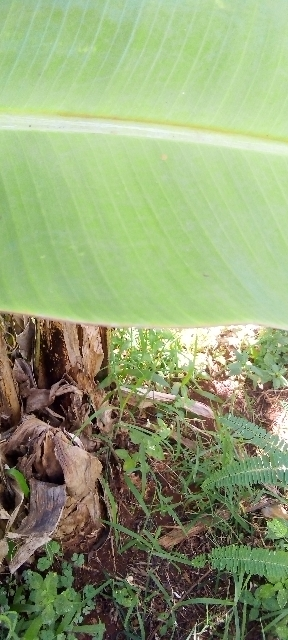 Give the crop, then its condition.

banana, healthy
